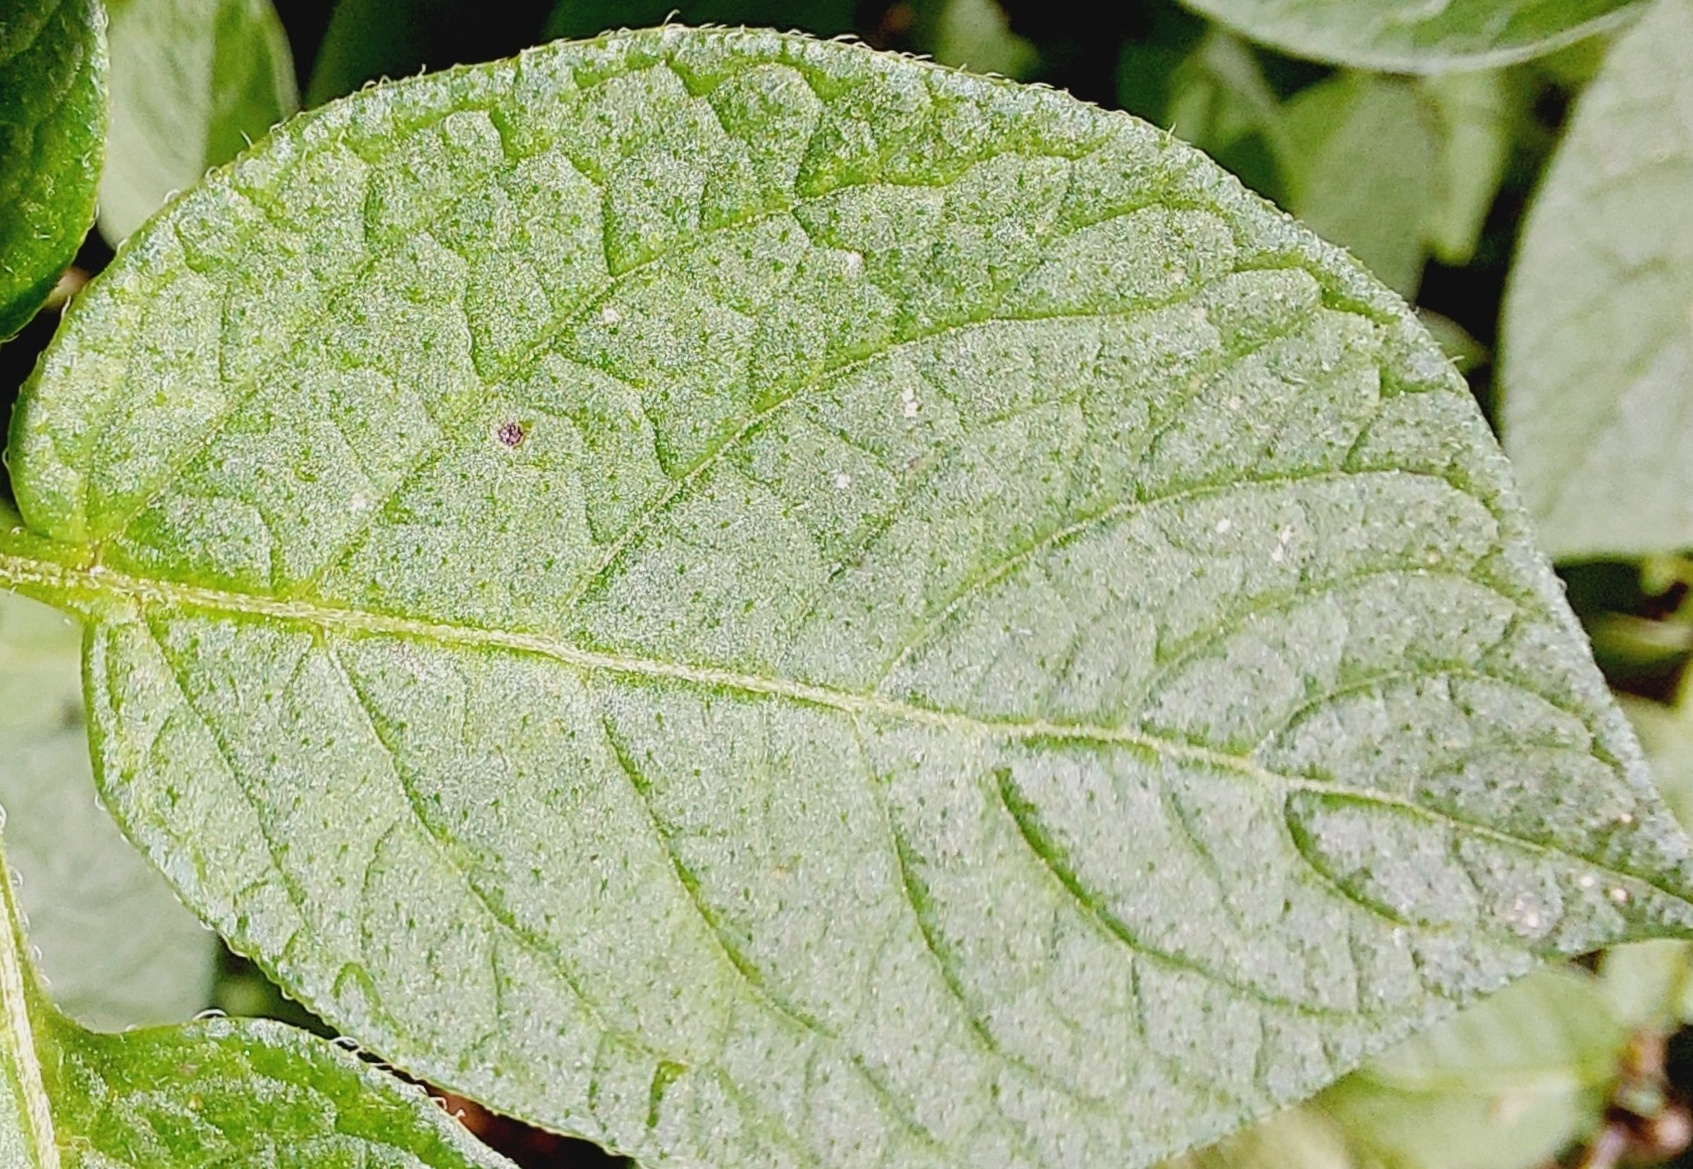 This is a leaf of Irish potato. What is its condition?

healthy
